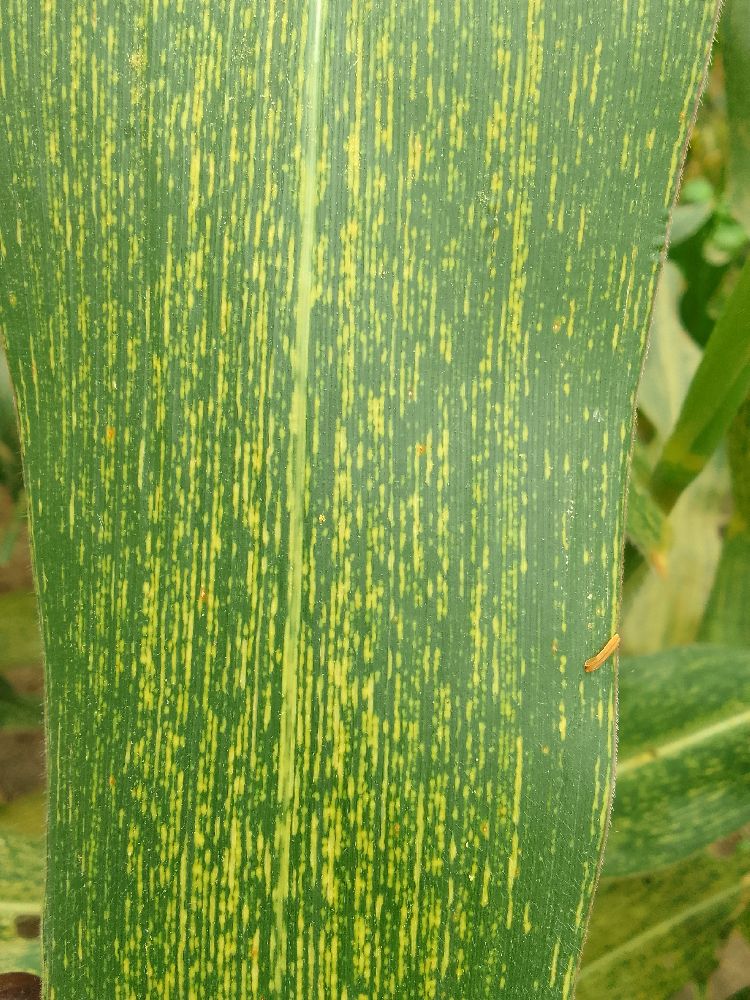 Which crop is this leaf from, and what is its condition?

maize, maize streak virus
